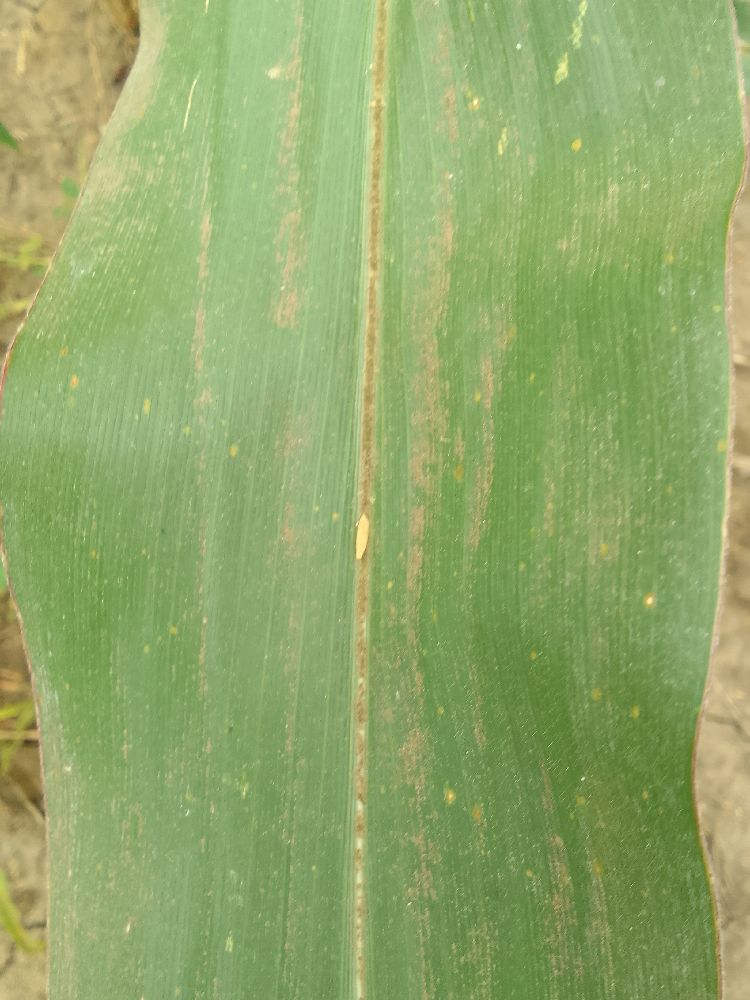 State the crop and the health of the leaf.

maize, healthy
